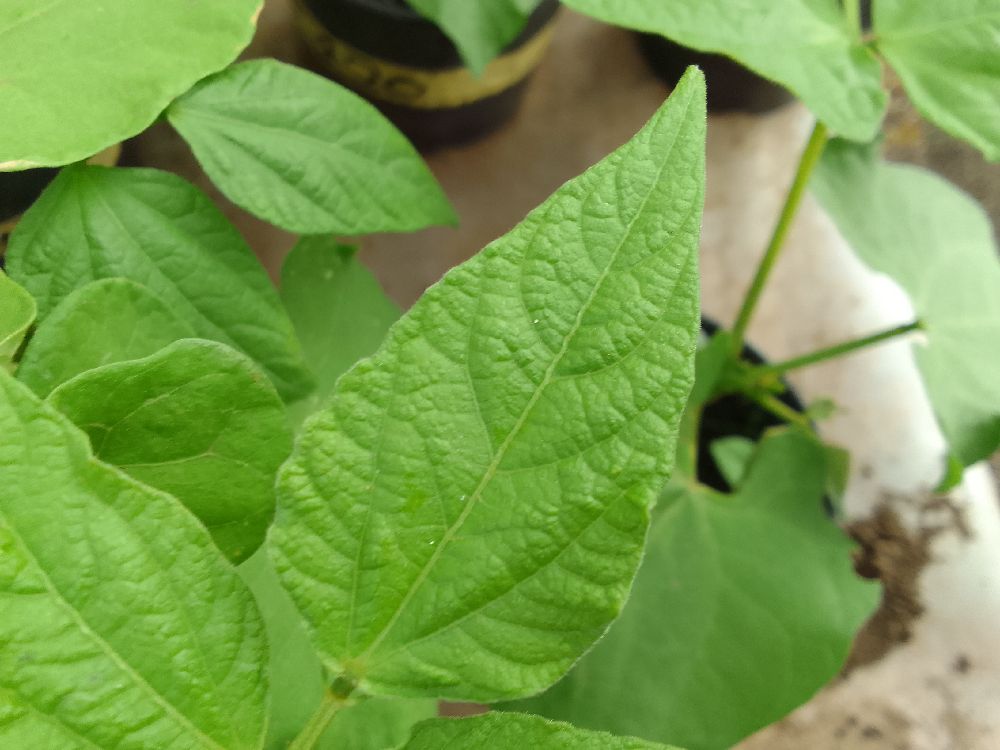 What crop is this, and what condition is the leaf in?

common bean, healthy
